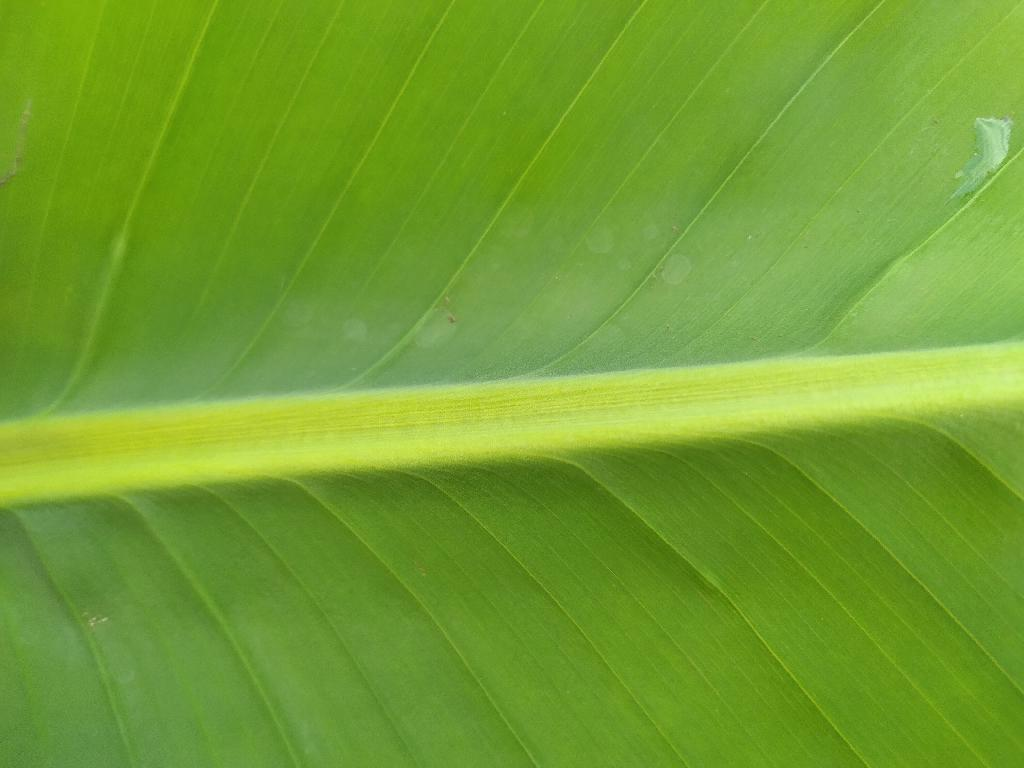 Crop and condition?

banana, healthy
